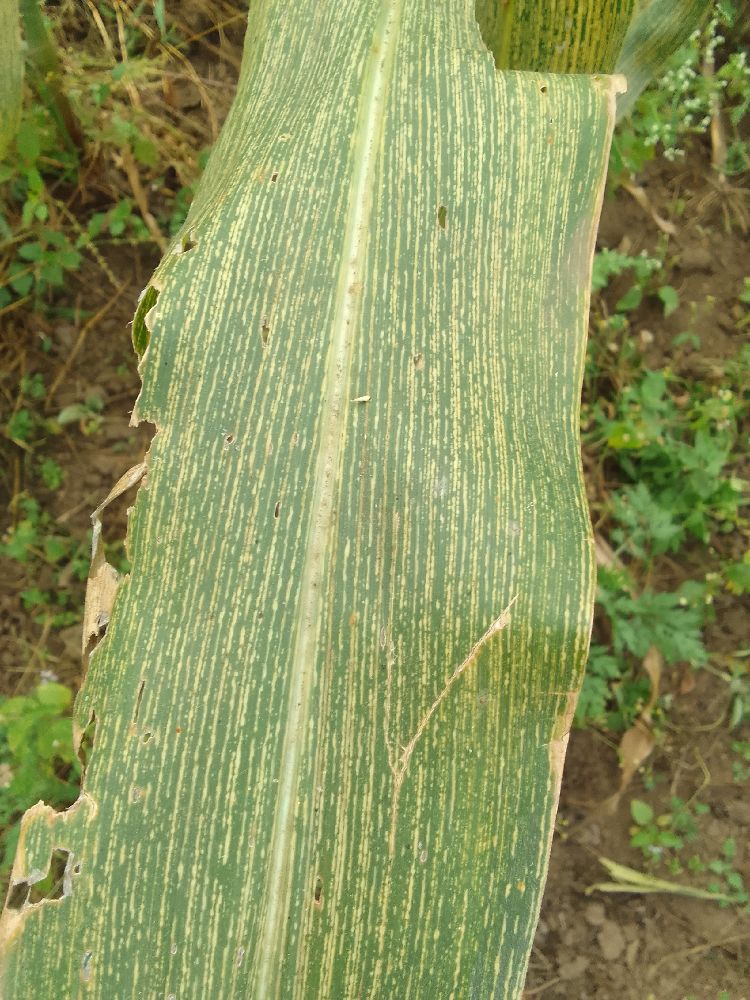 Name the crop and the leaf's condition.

maize, maize streak virus
